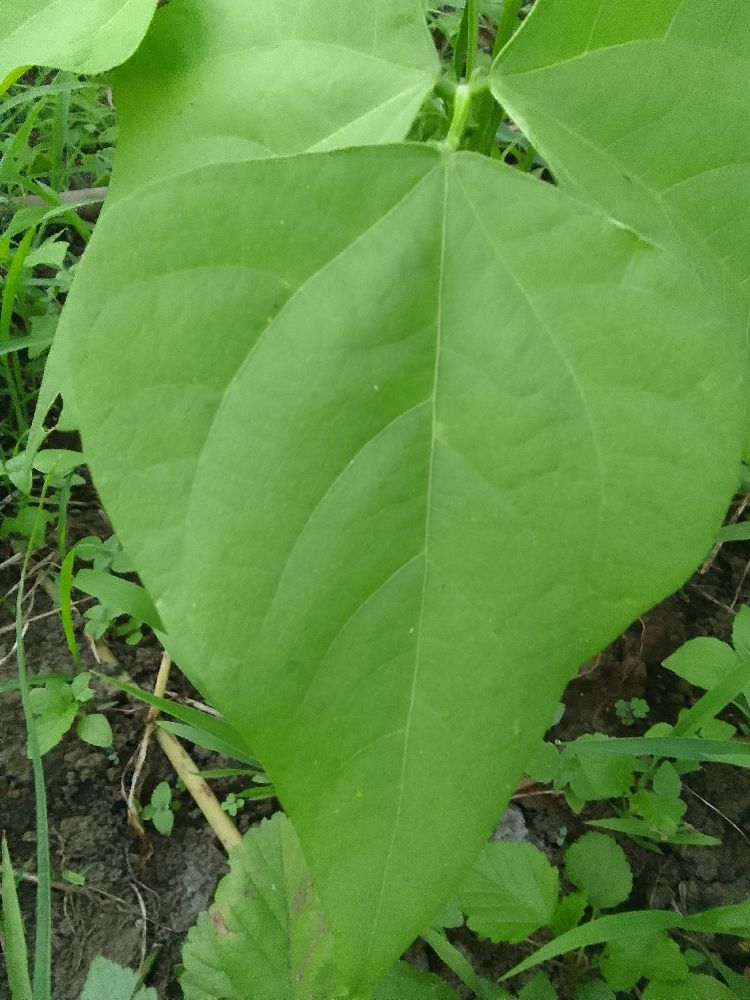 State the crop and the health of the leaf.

common bean, healthy
